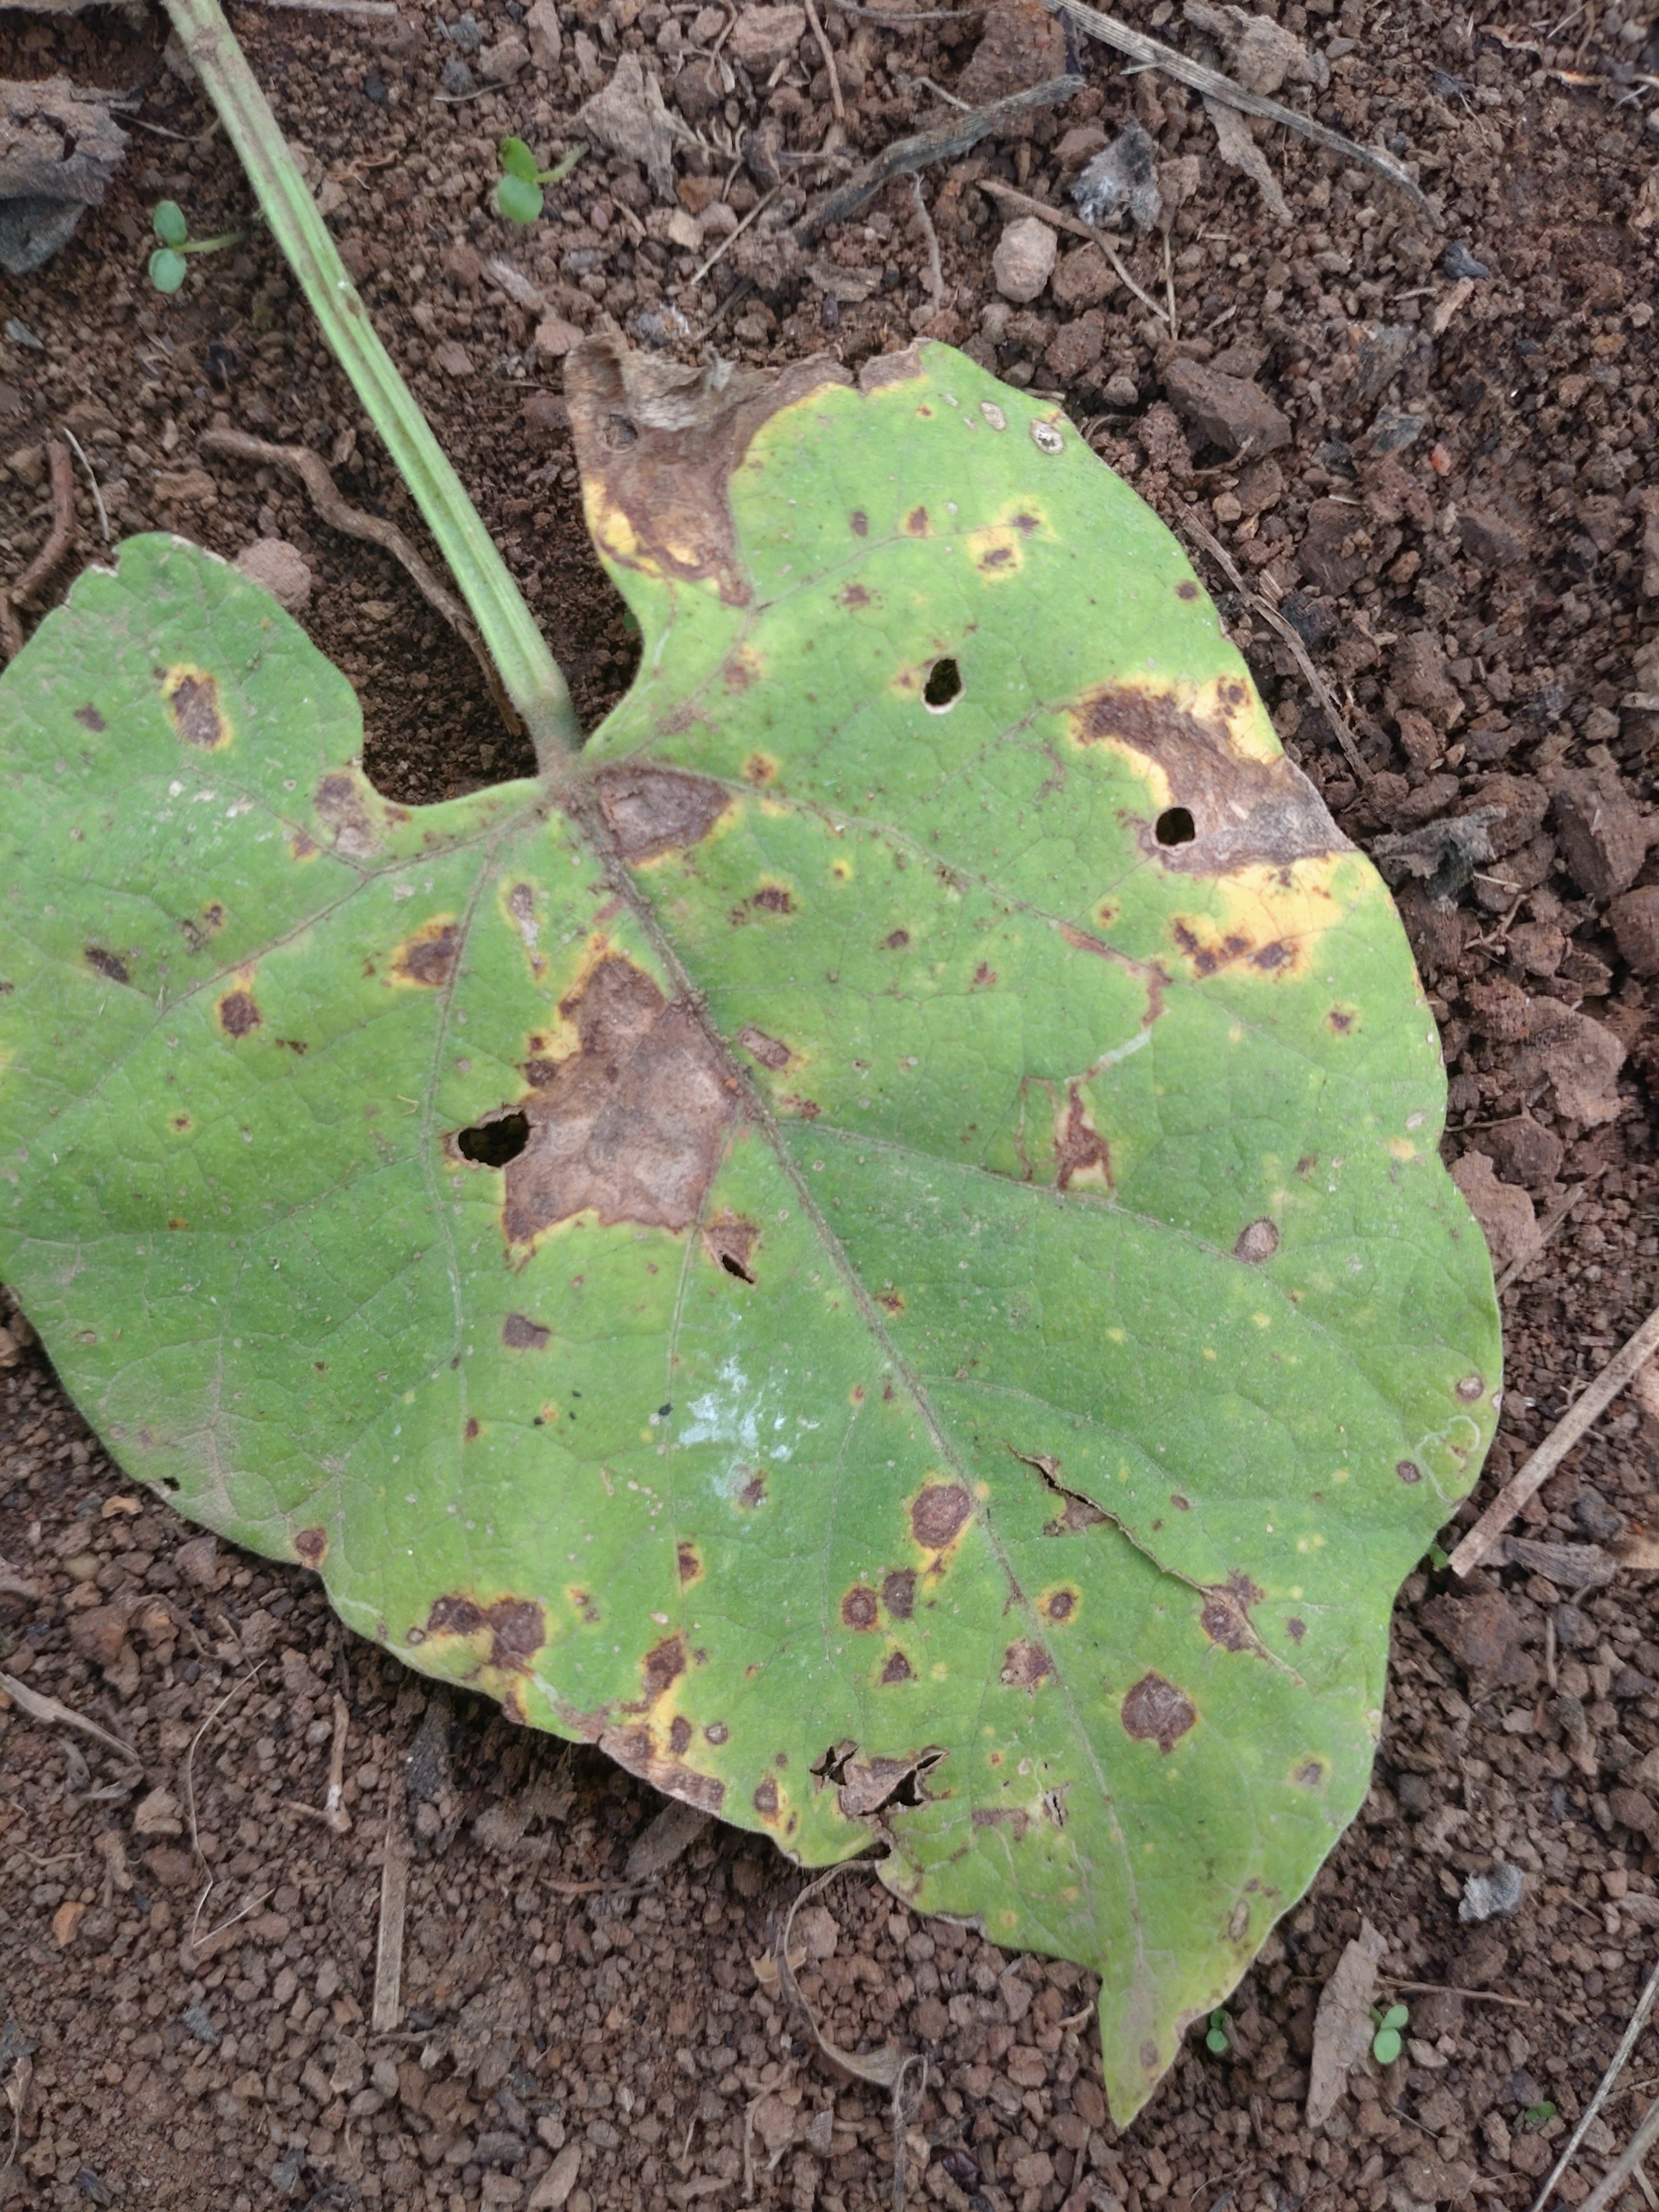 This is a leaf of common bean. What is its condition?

rust
